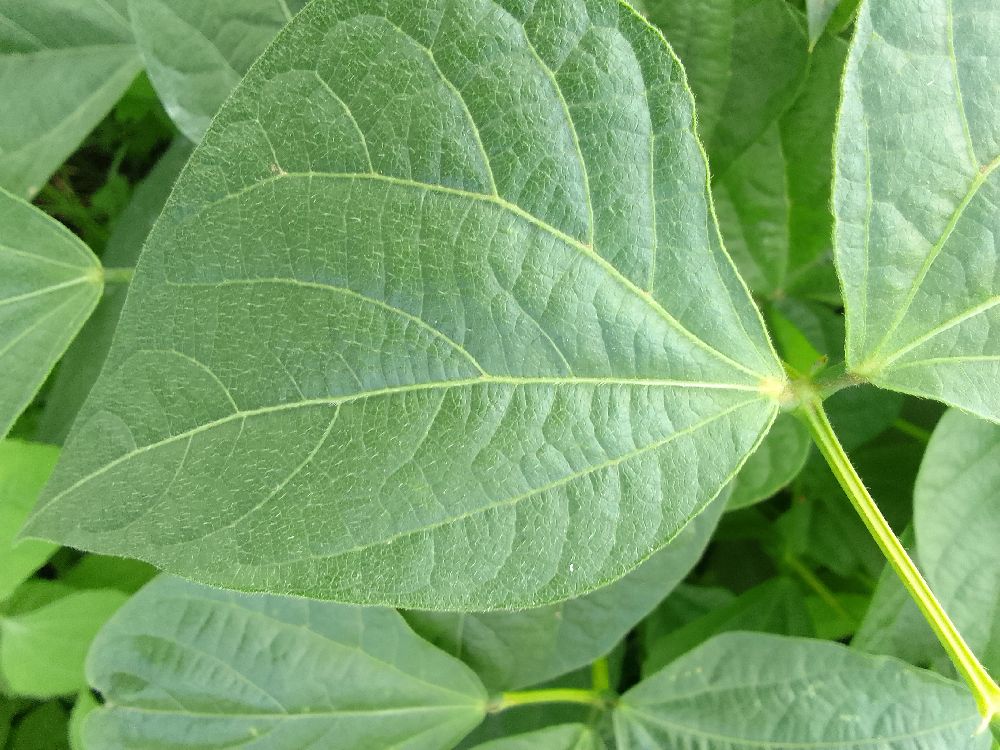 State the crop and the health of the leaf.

common bean, healthy
